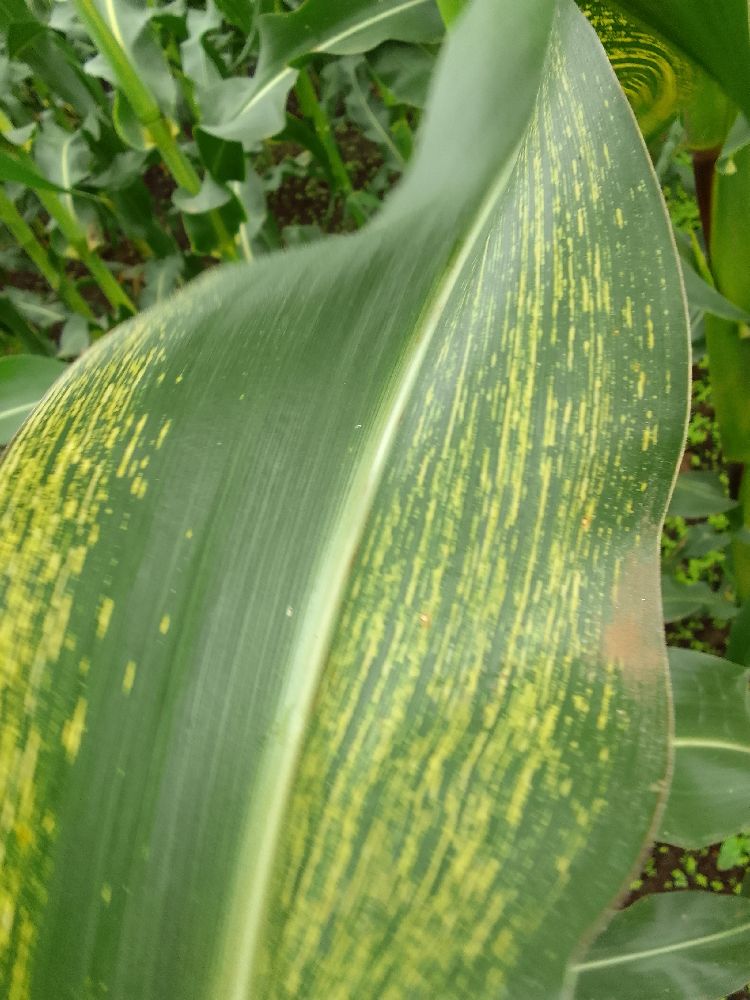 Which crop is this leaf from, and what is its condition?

maize, maize streak virus
